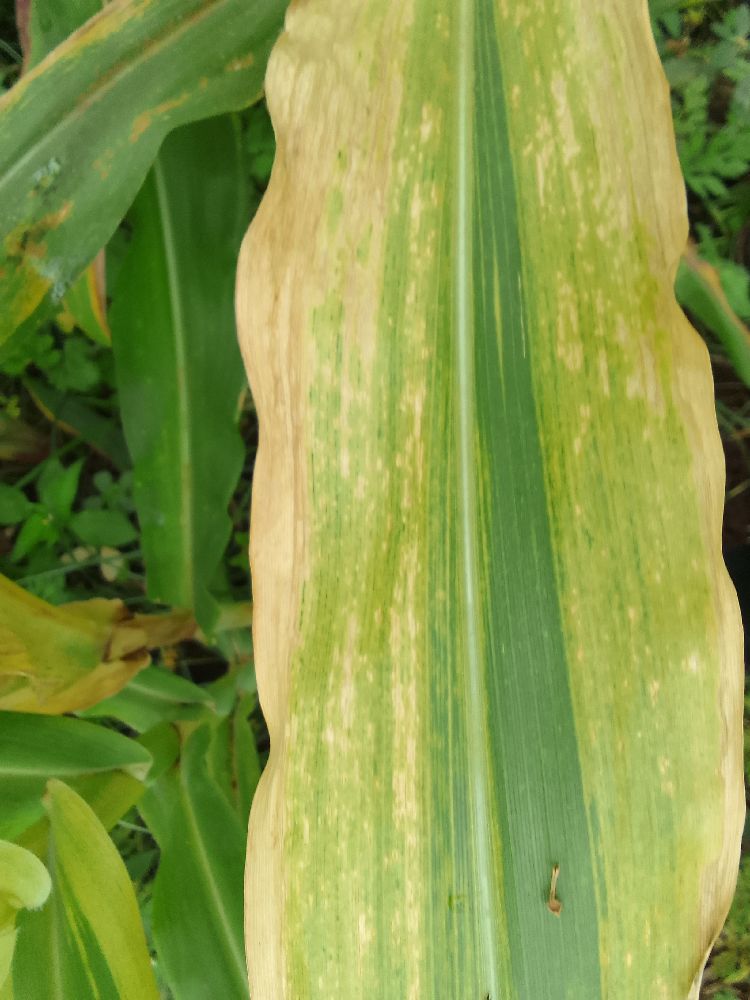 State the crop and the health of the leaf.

maize, maize lethal necrosis
